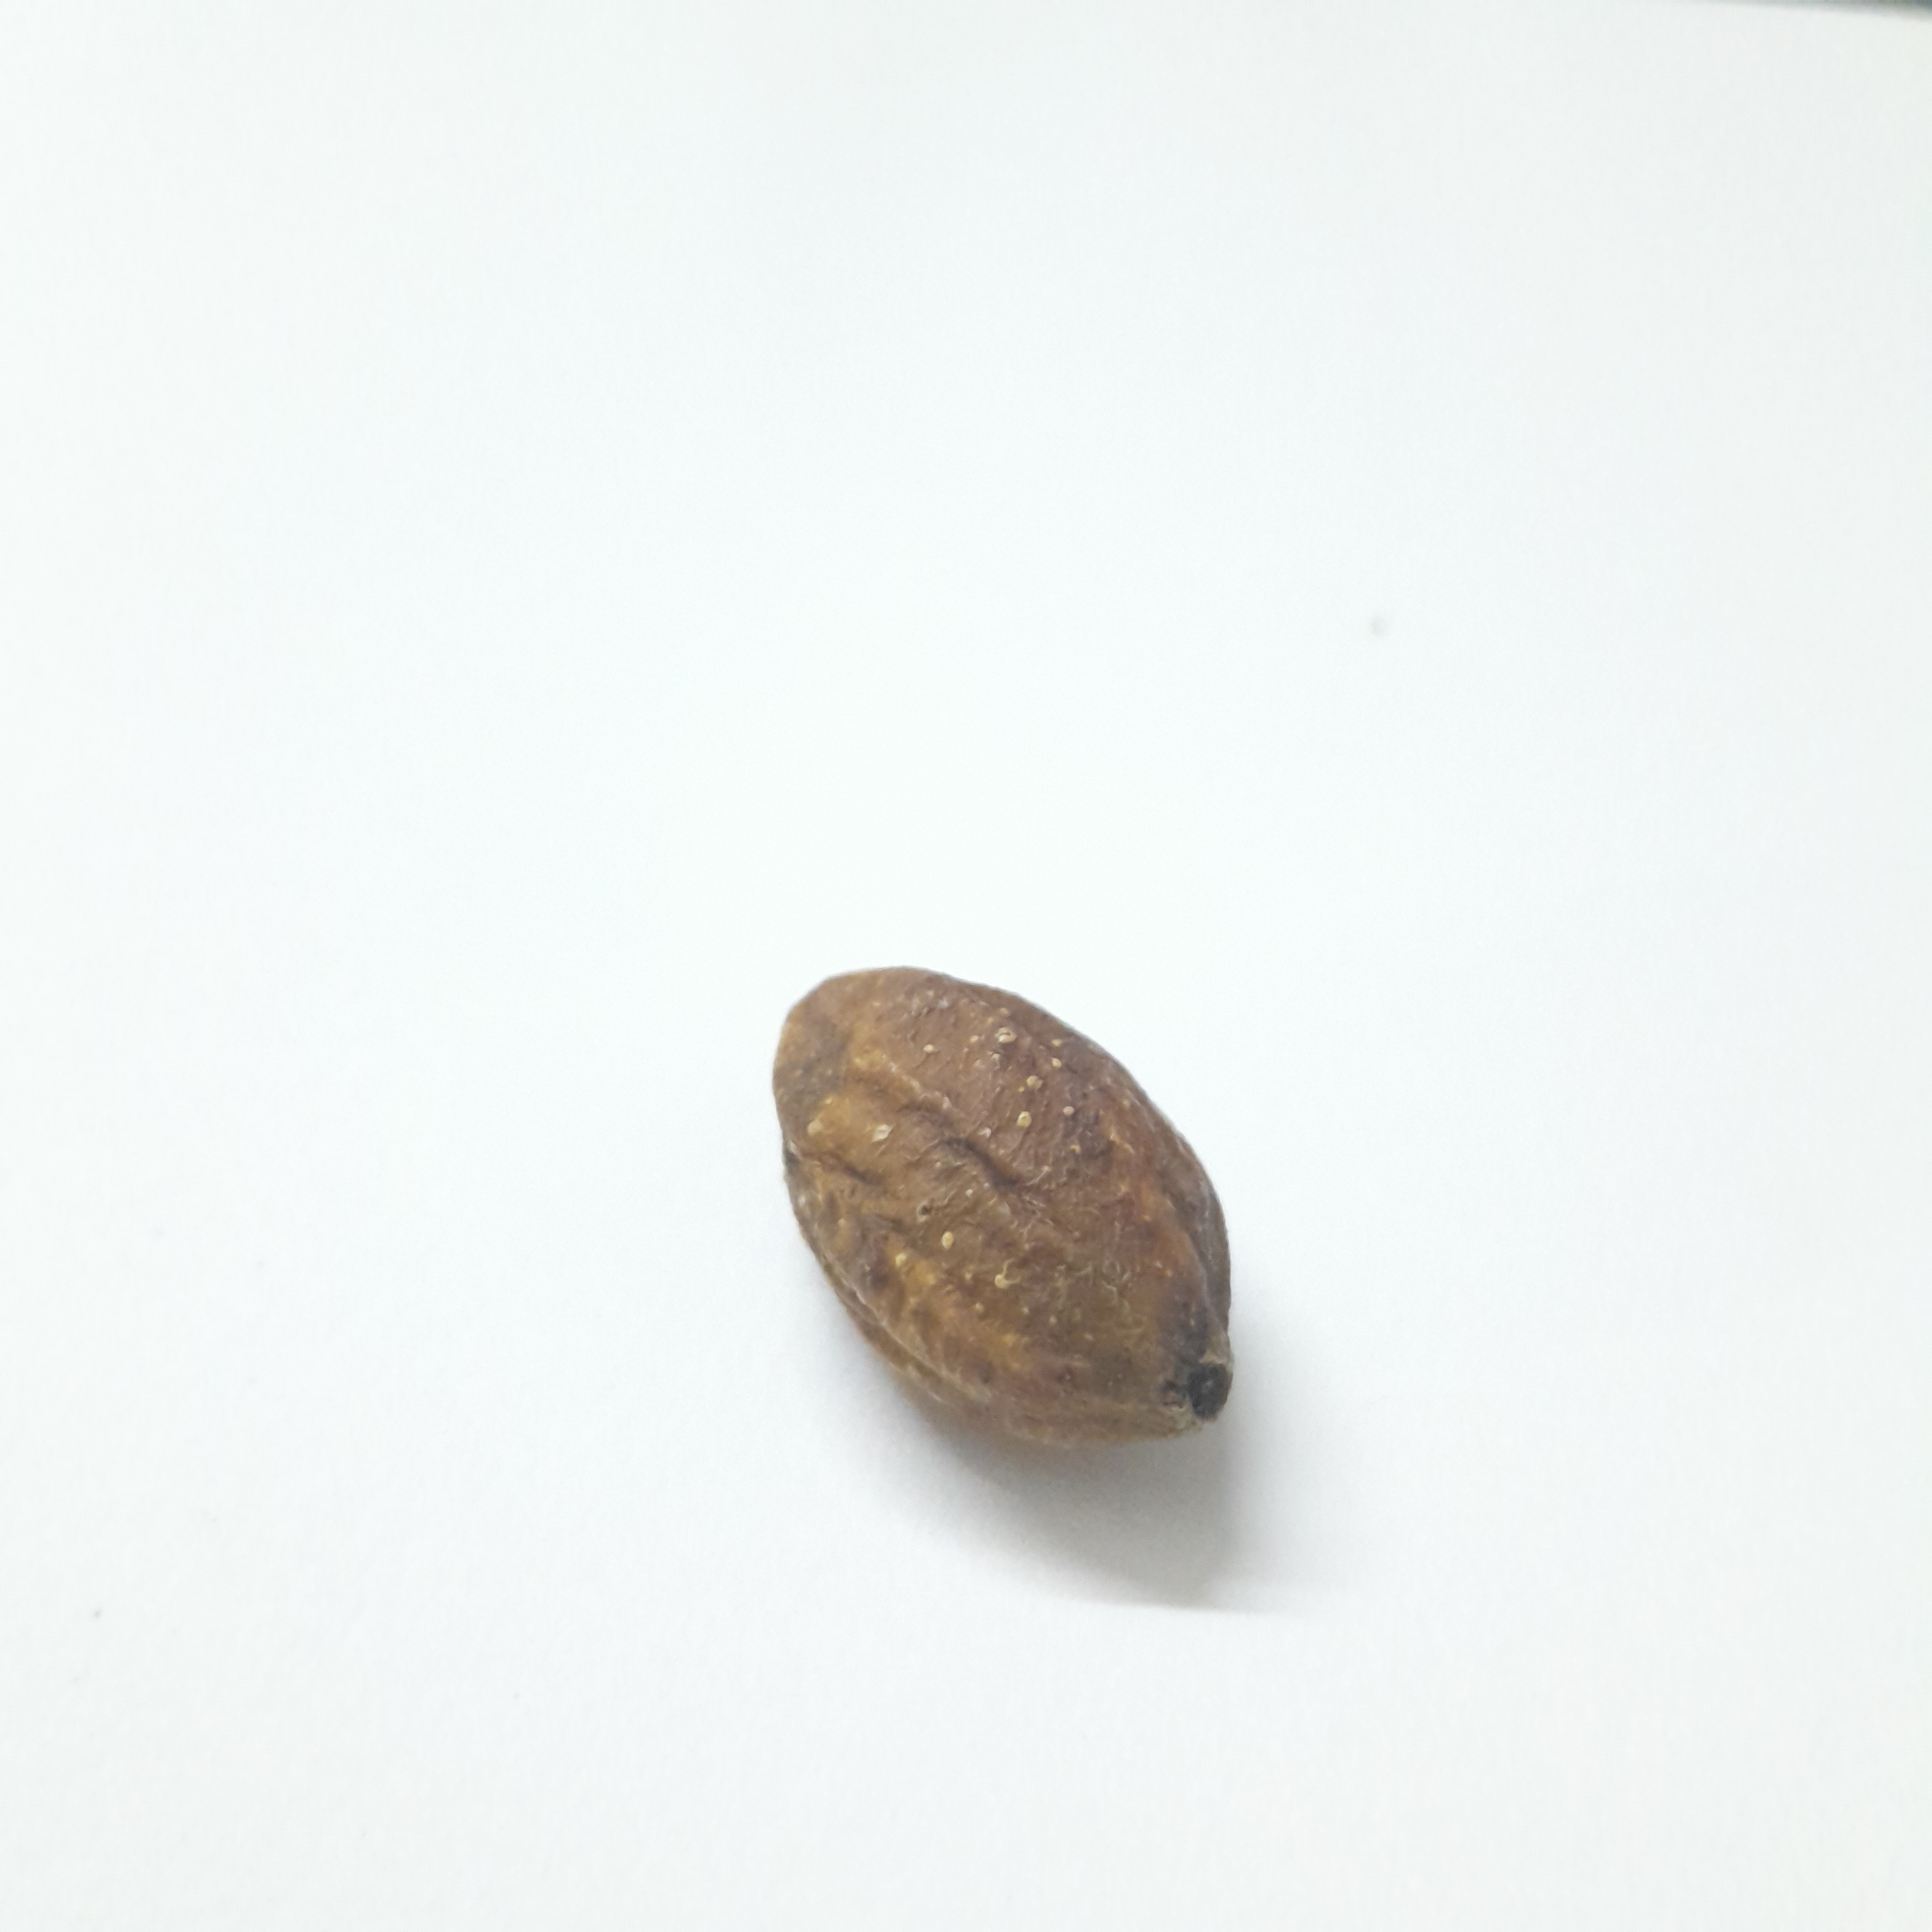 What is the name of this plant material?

hirdaa
